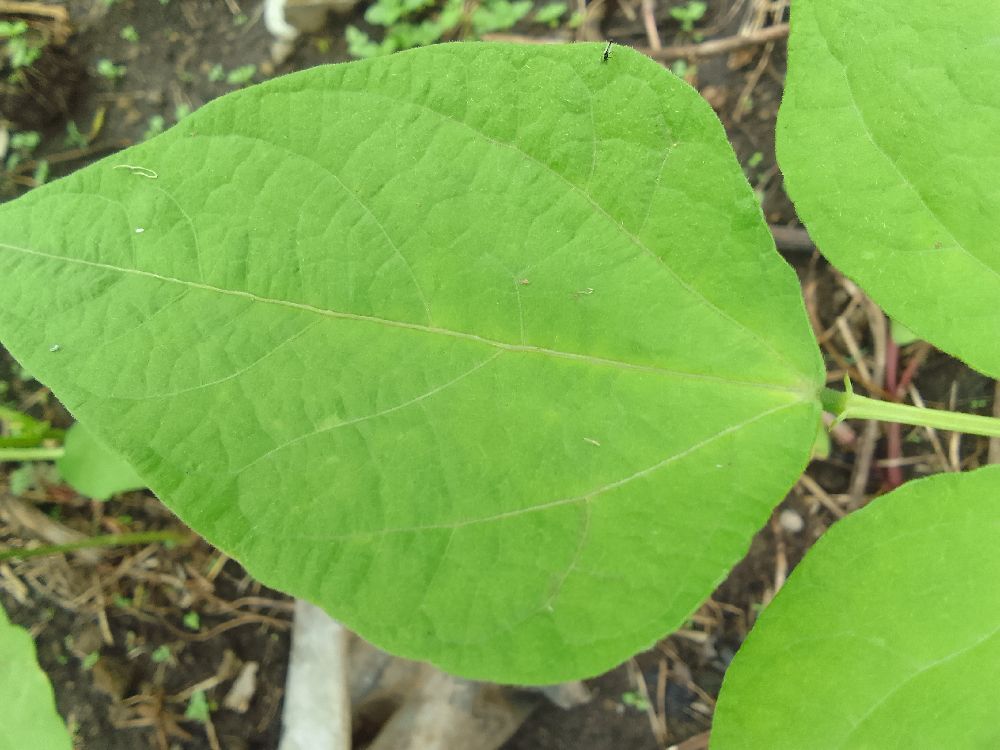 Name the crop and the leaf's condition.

common bean, healthy
